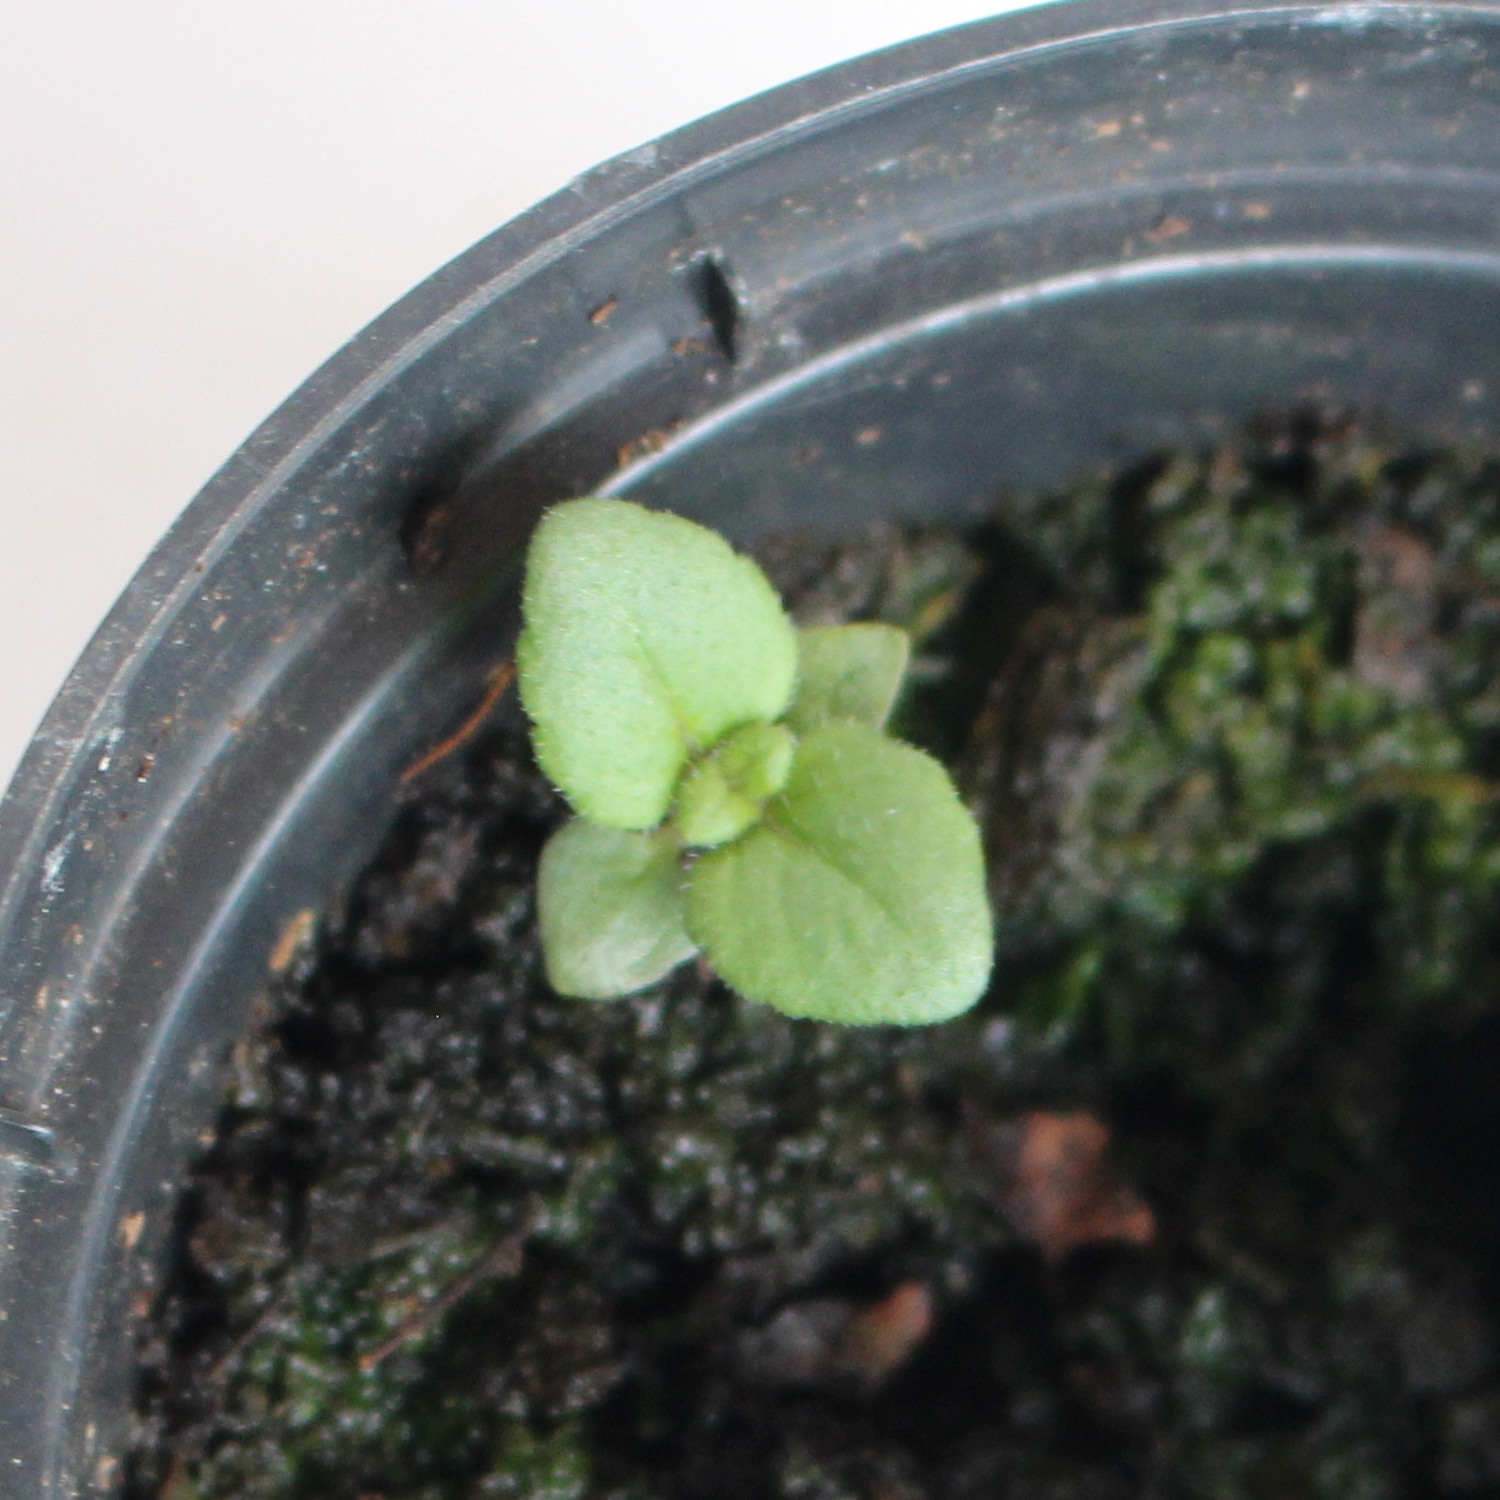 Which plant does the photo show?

Veronica persica
